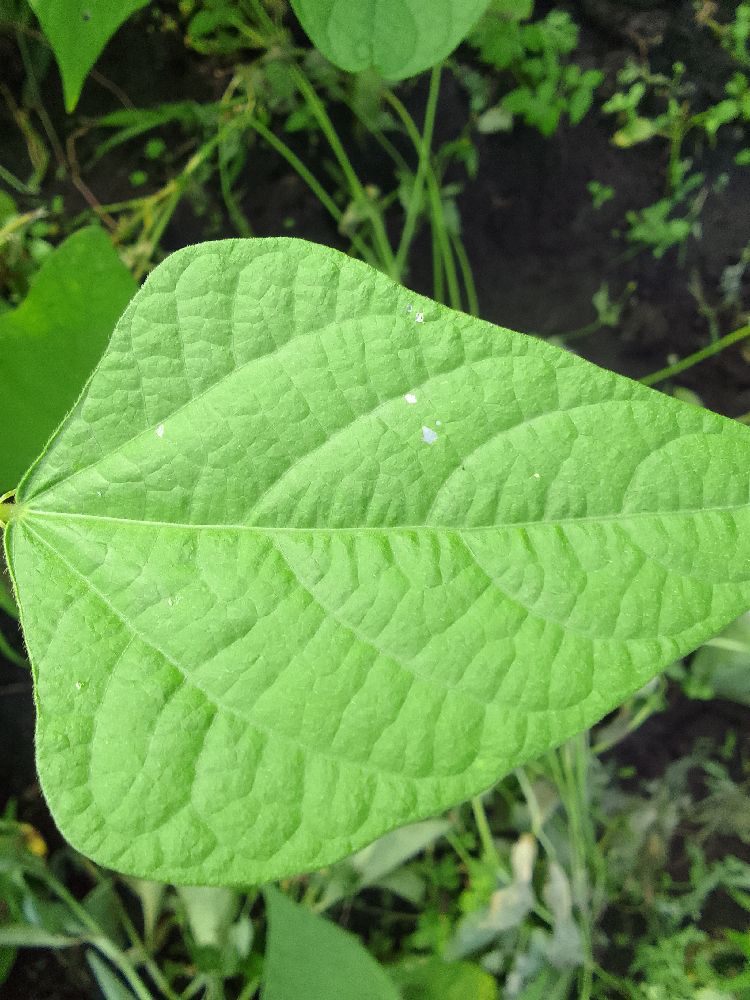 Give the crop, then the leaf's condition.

common bean, healthy
